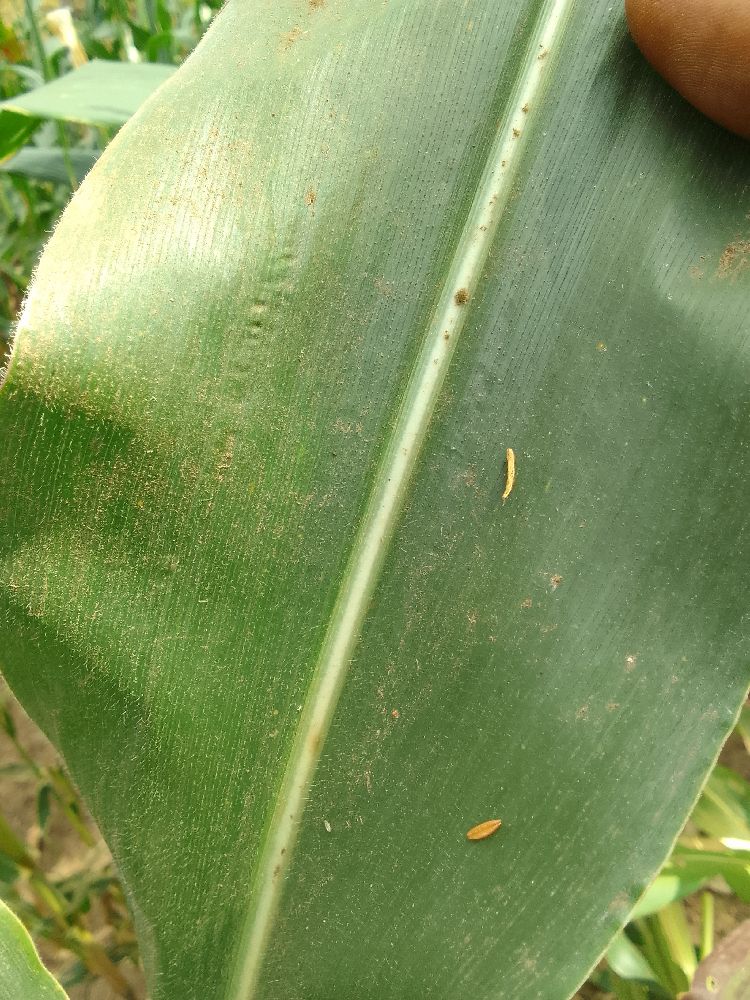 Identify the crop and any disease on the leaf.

maize, healthy
